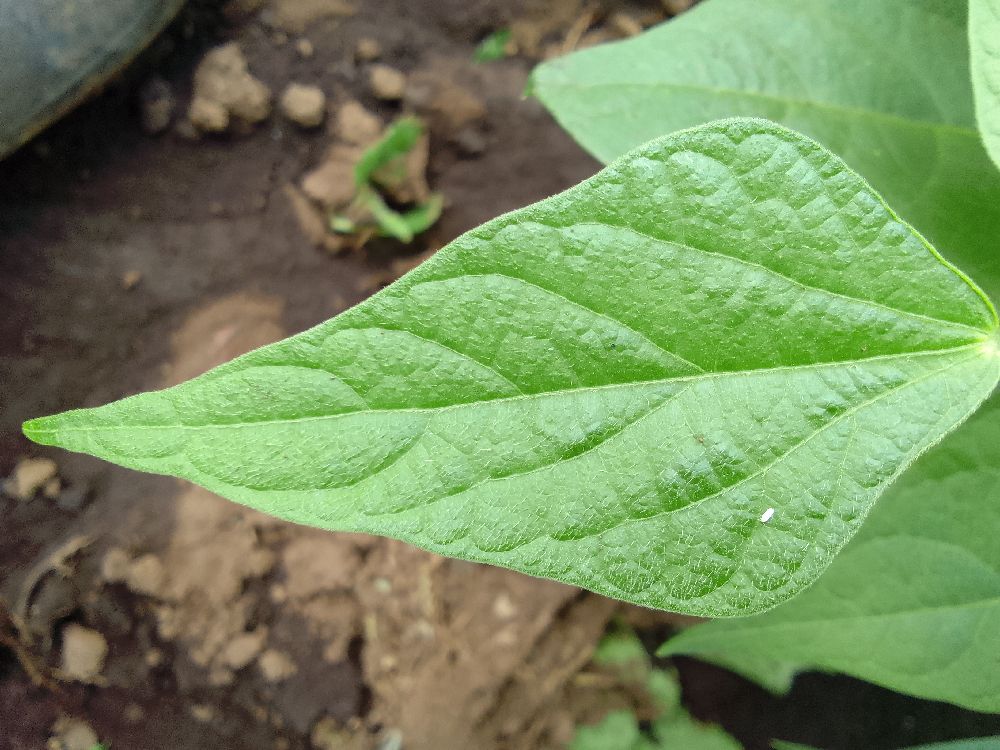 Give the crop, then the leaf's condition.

common bean, healthy
